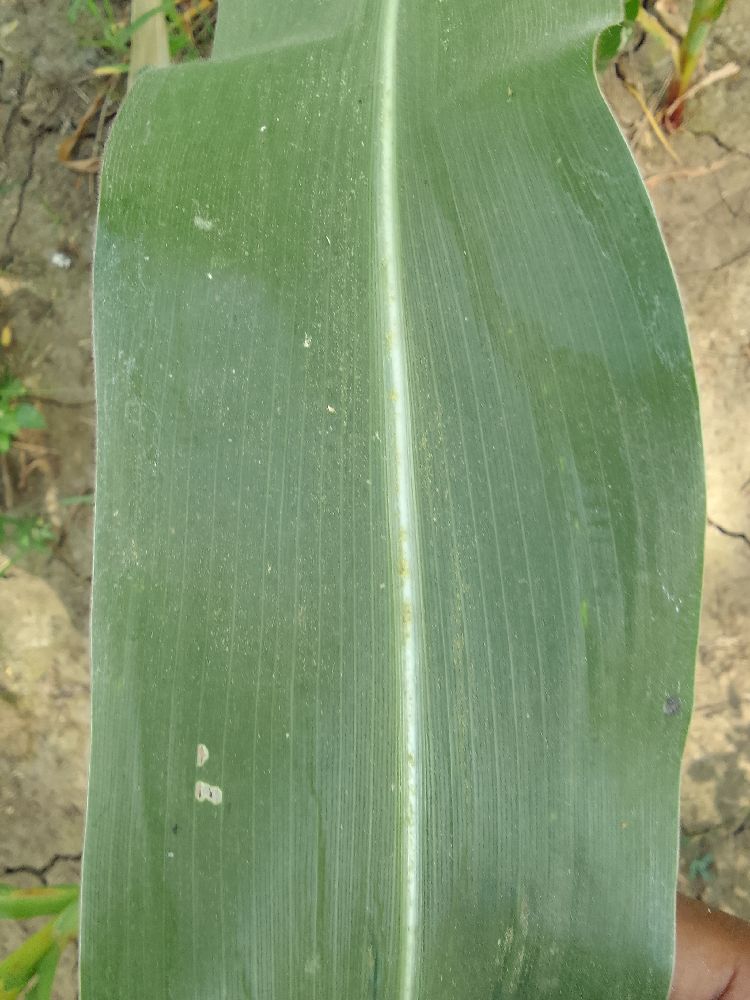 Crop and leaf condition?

maize, healthy
